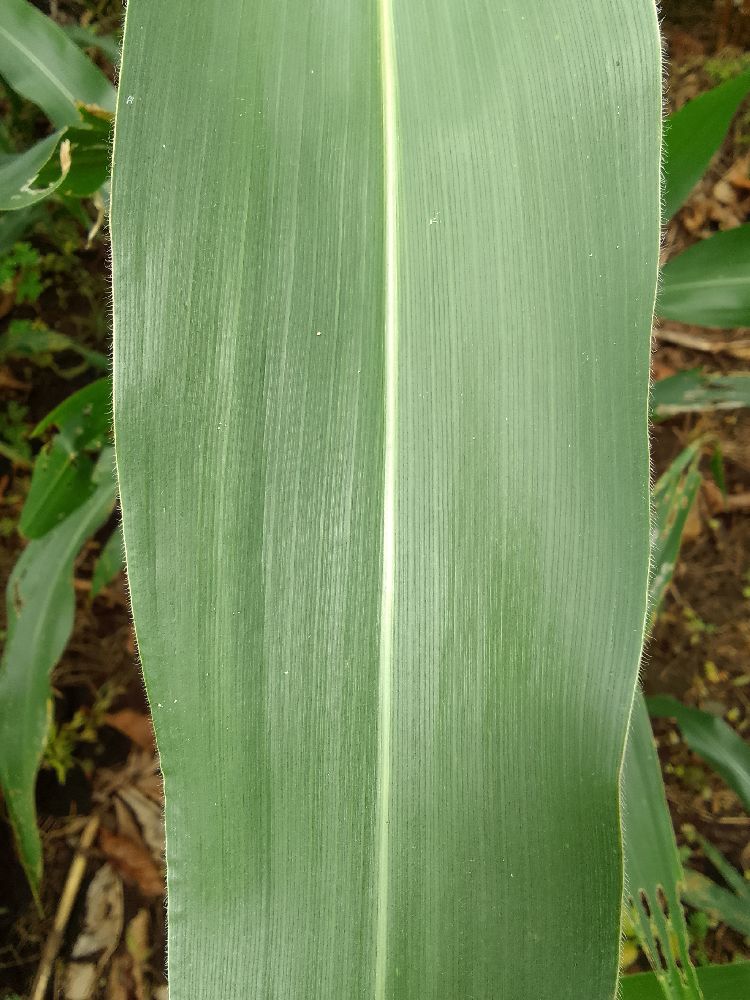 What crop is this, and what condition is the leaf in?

maize, healthy
